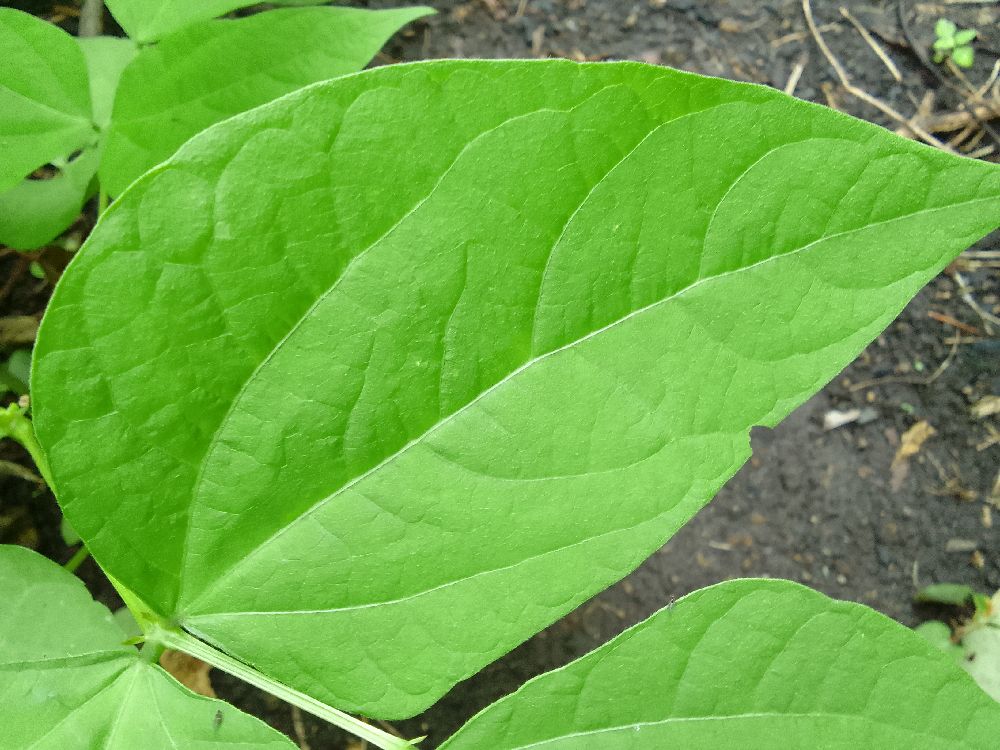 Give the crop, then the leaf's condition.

common bean, healthy
